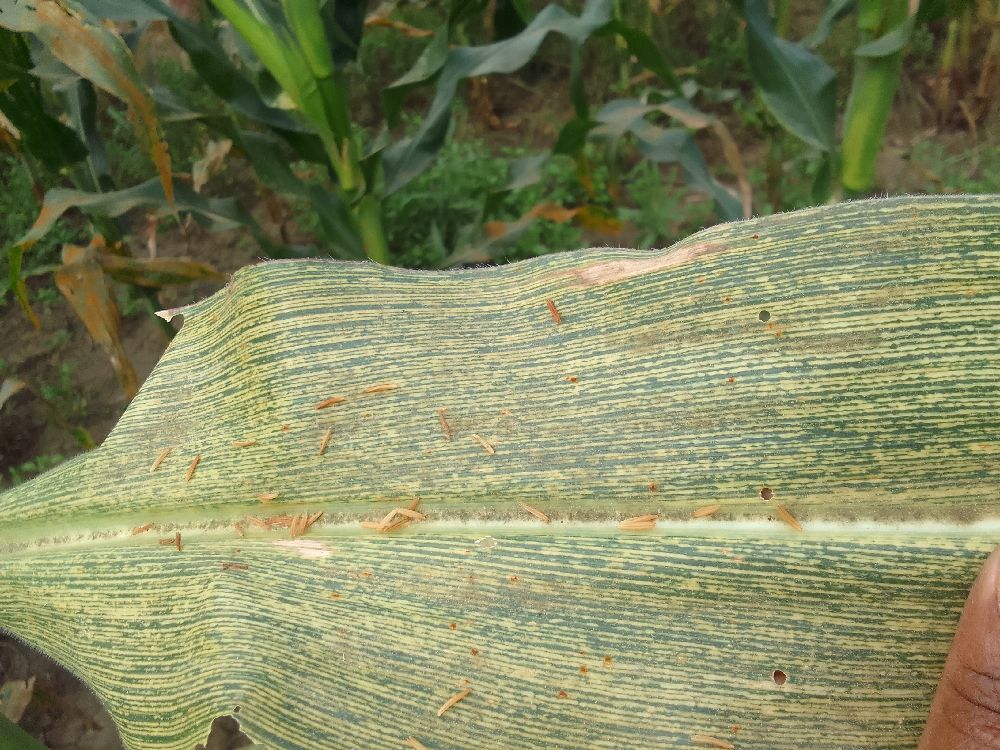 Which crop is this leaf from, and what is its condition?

maize, maize streak virus
